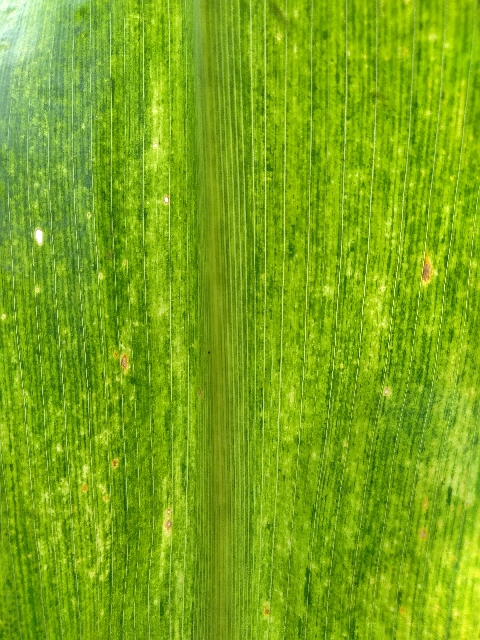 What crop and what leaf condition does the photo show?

maize, maize lethal necrosis
